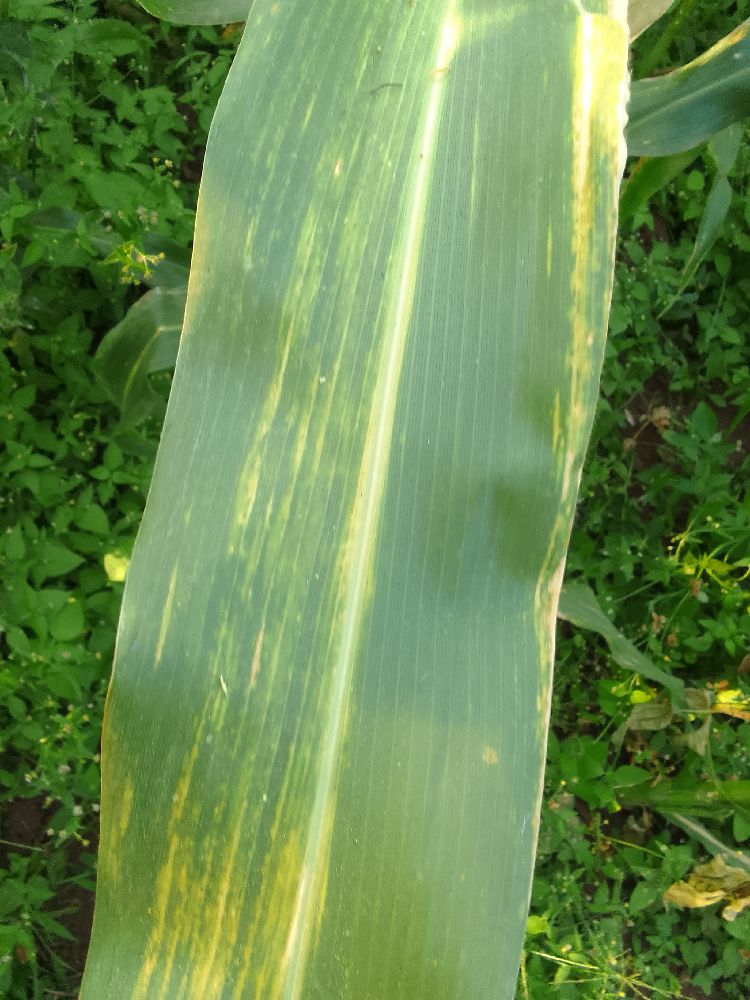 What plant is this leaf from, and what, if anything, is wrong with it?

maize, maize lethal necrosis
